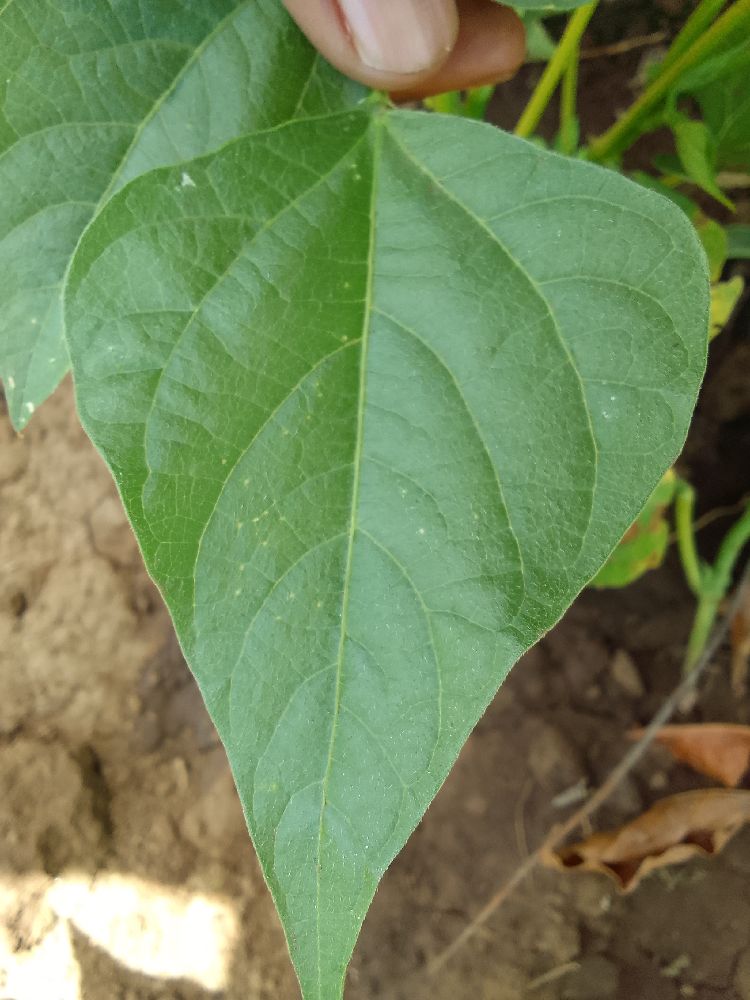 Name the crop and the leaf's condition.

common bean, healthy
